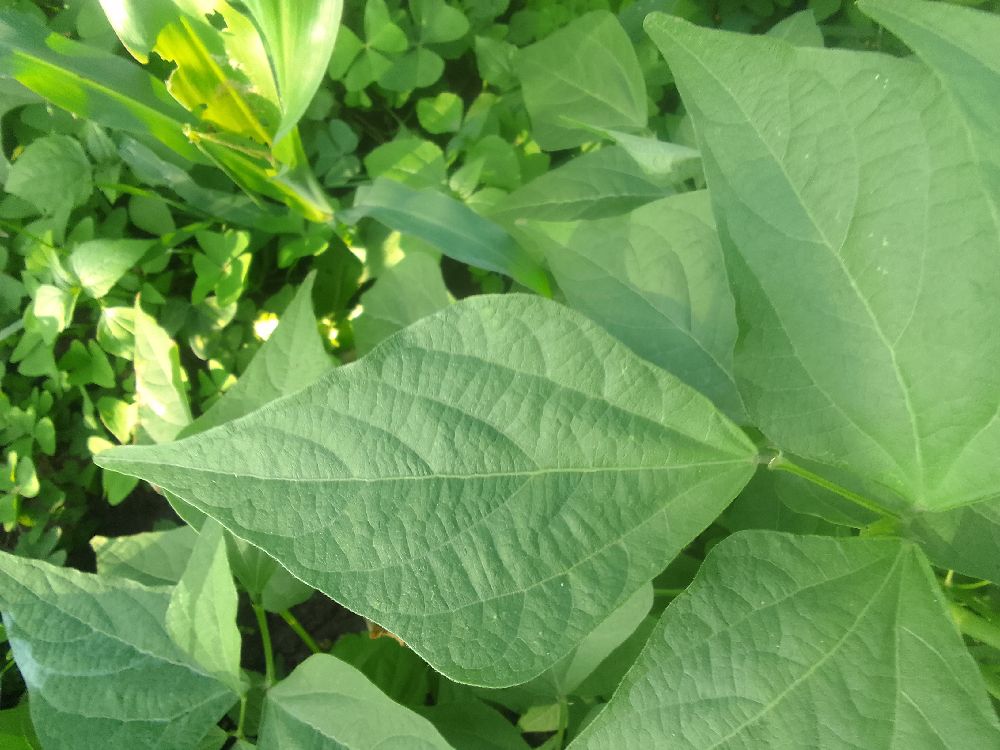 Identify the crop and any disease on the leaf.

common bean, healthy
